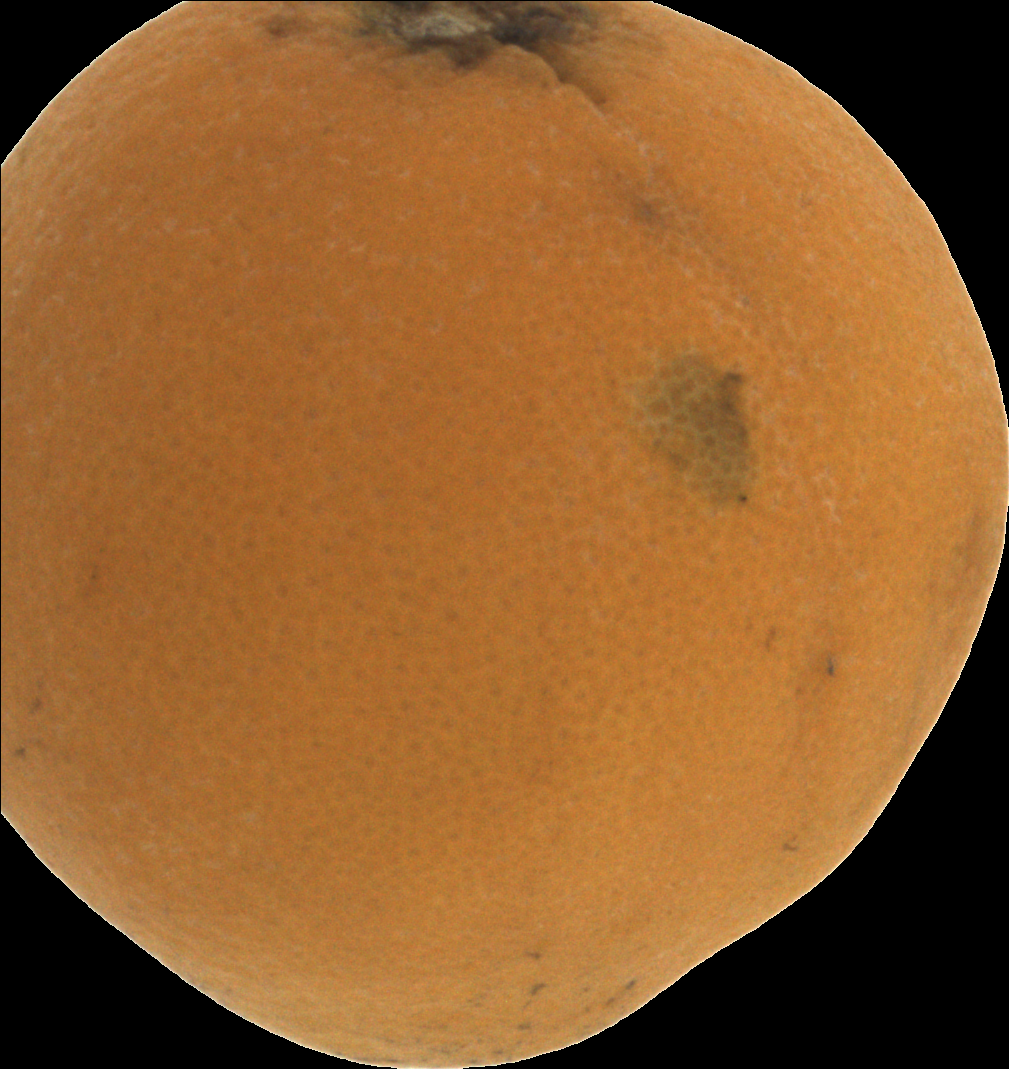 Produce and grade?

orange, bad
